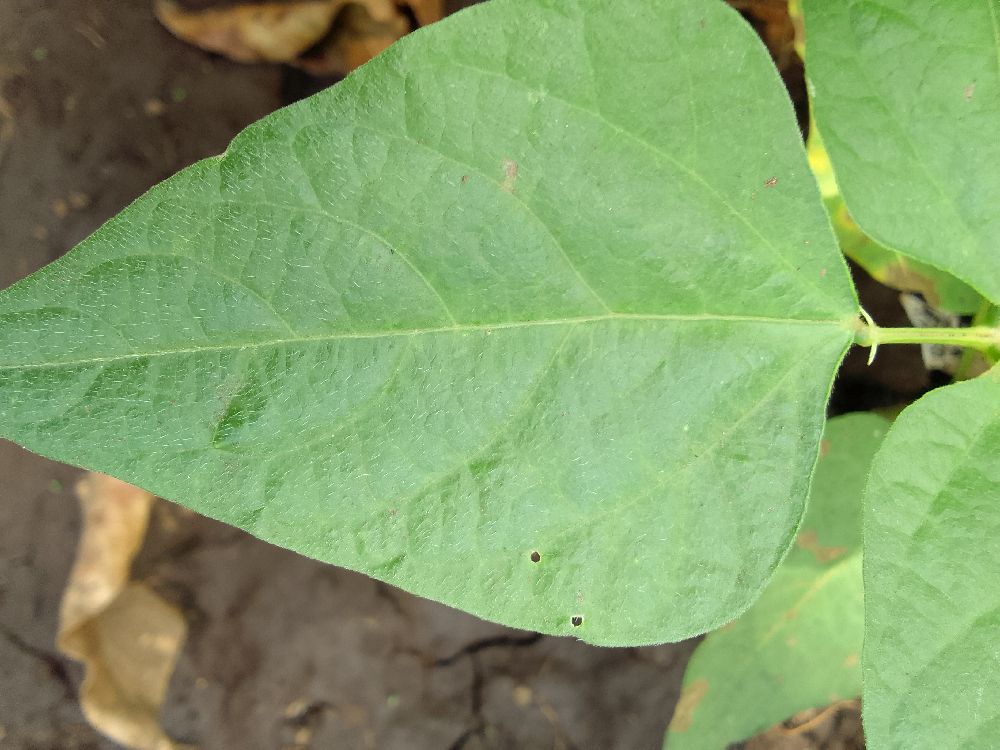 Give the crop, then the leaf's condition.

common bean, healthy
